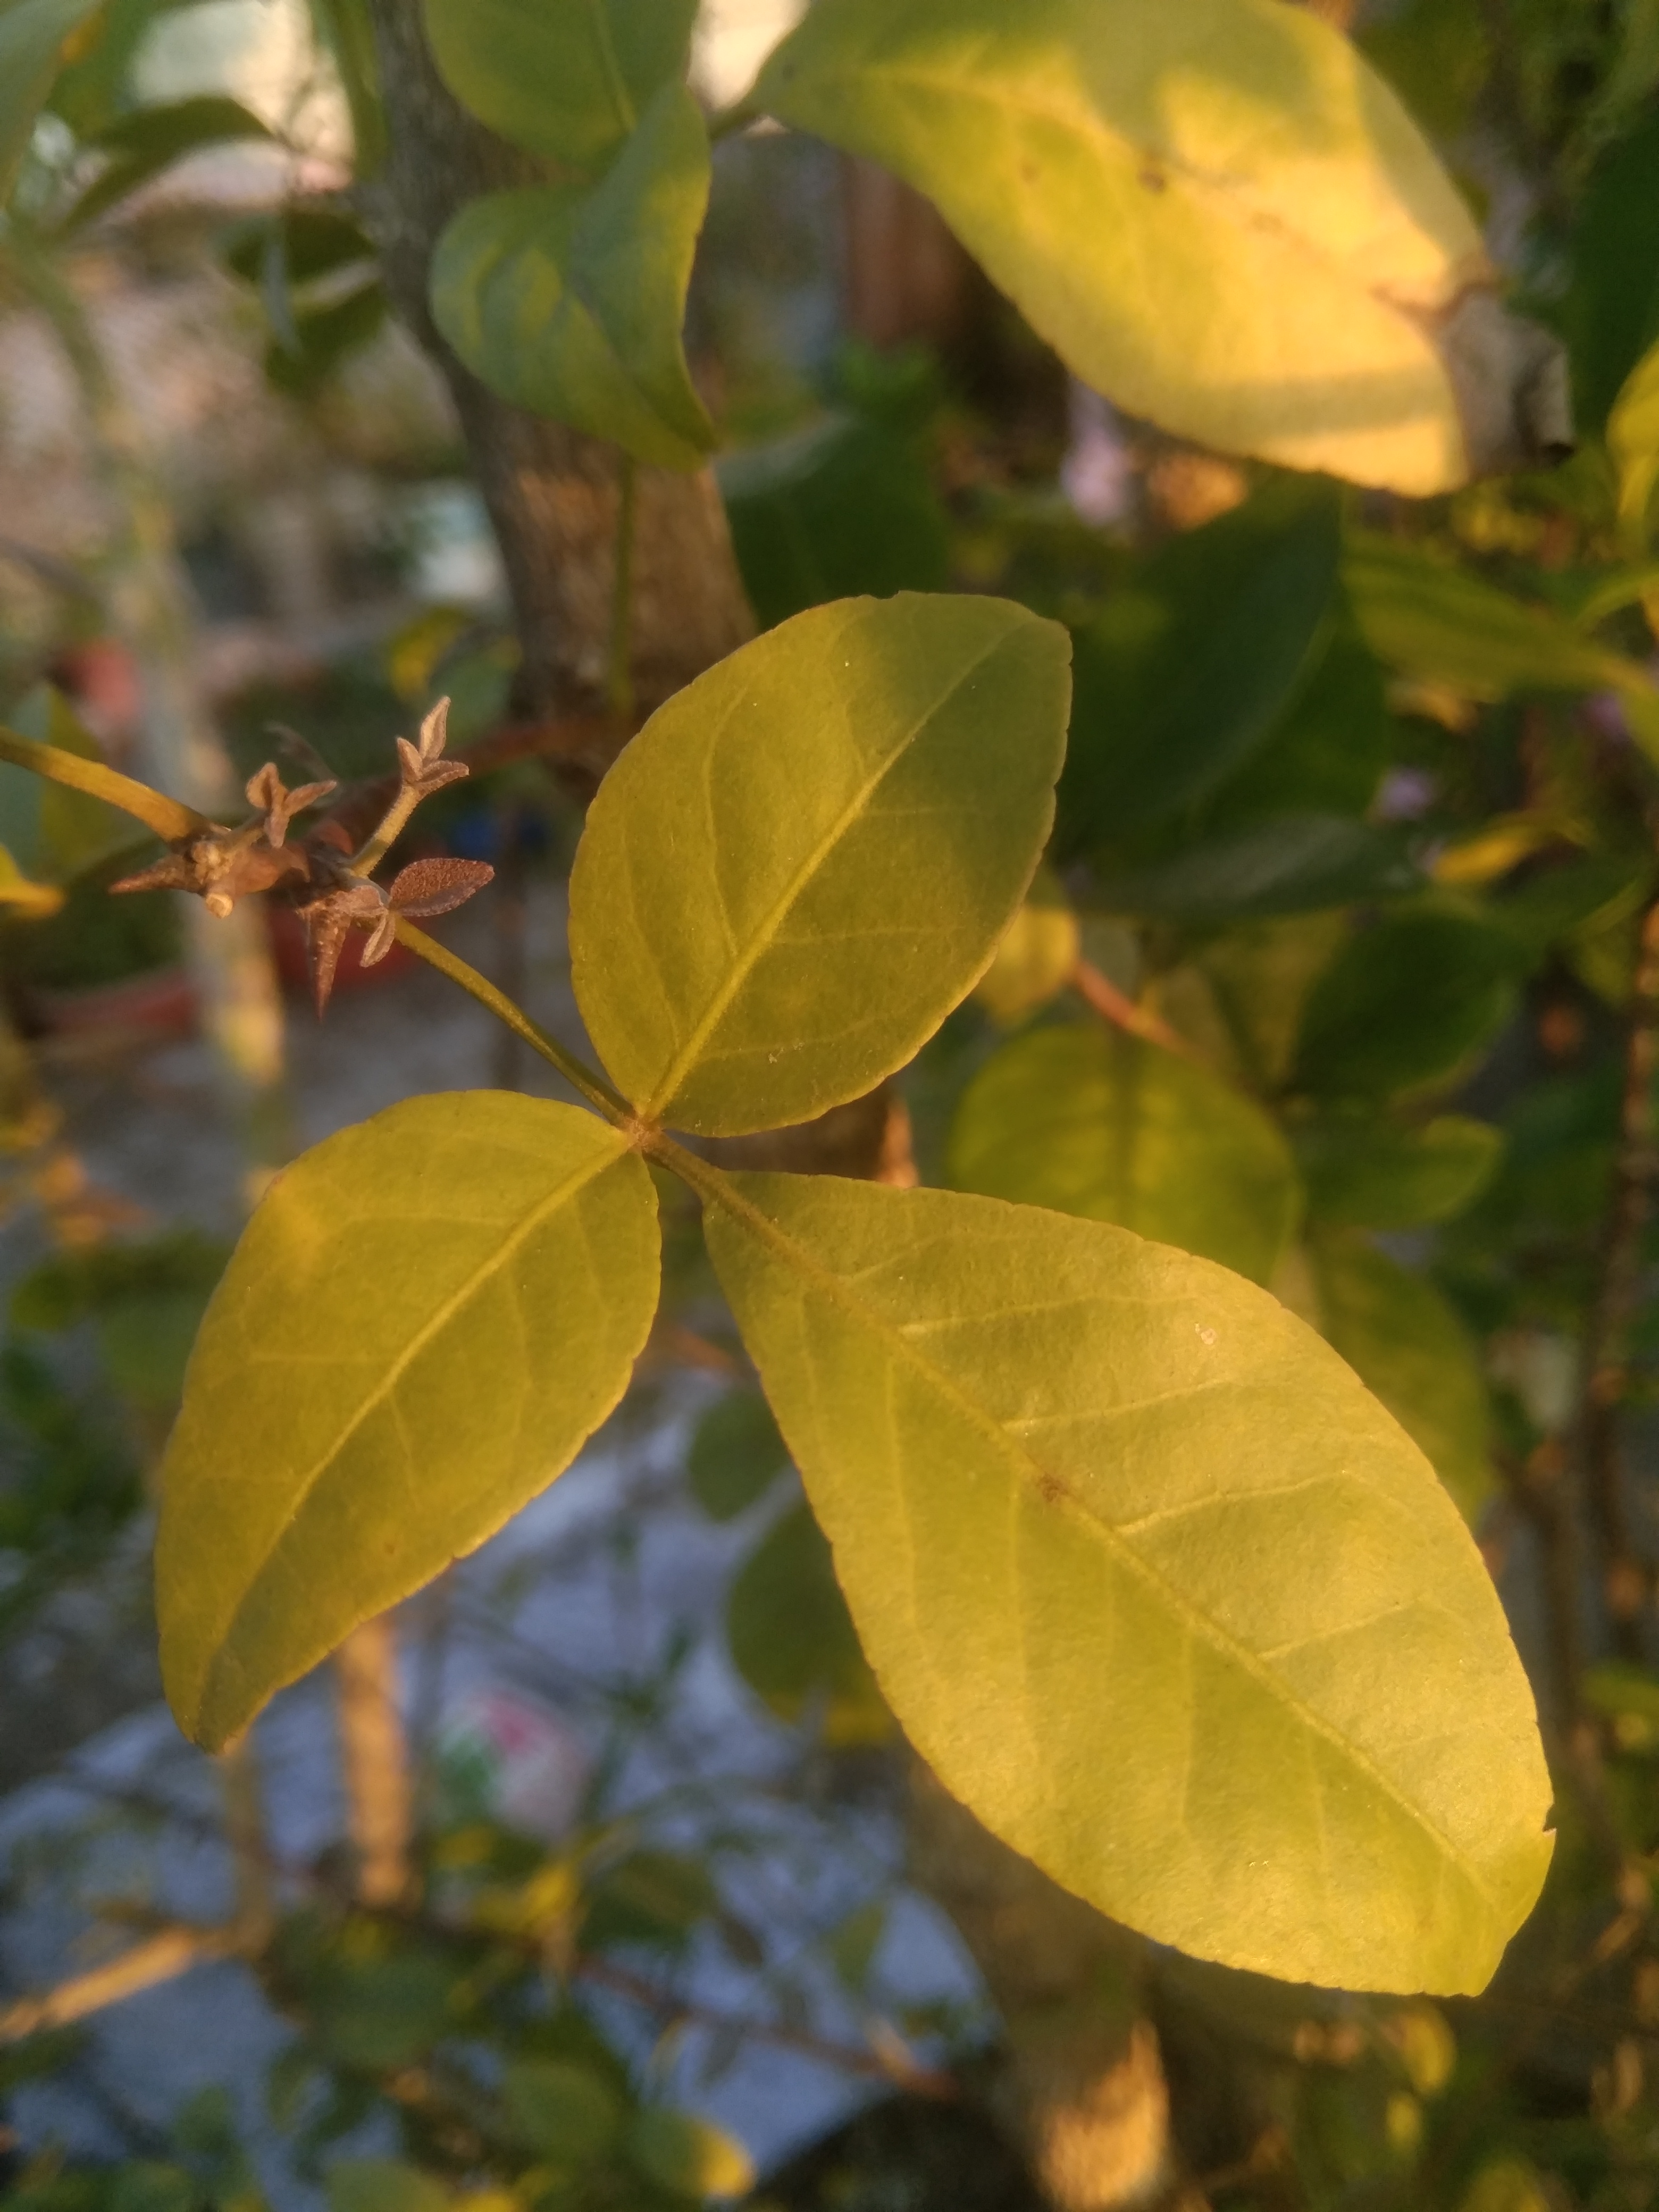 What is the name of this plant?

wood apple
